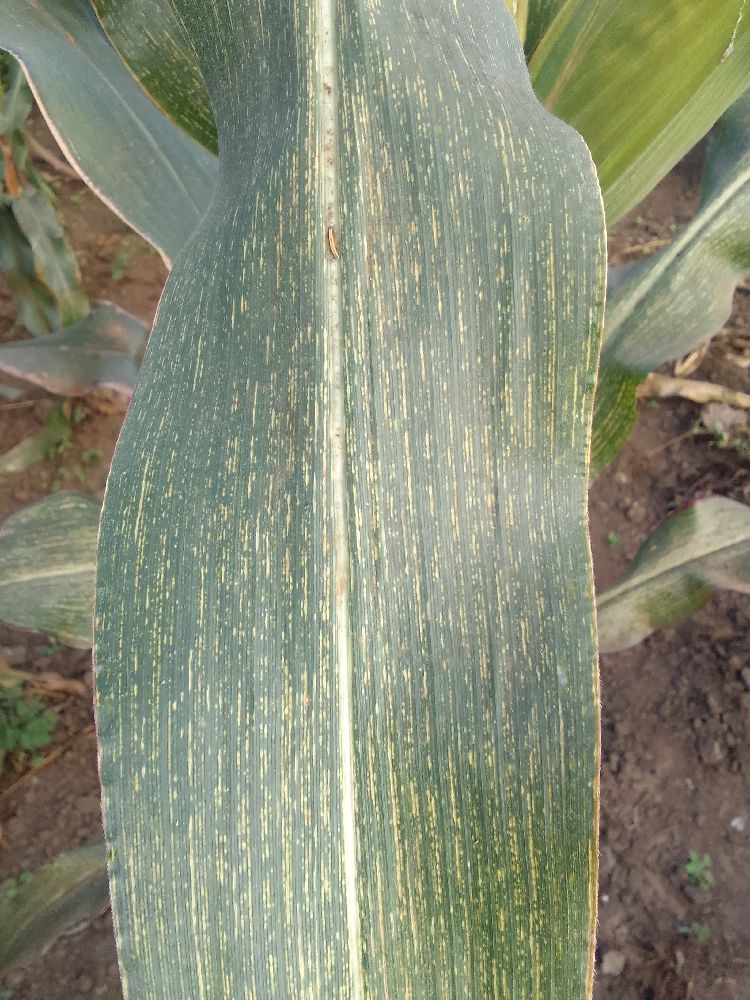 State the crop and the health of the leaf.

maize, maize streak virus
